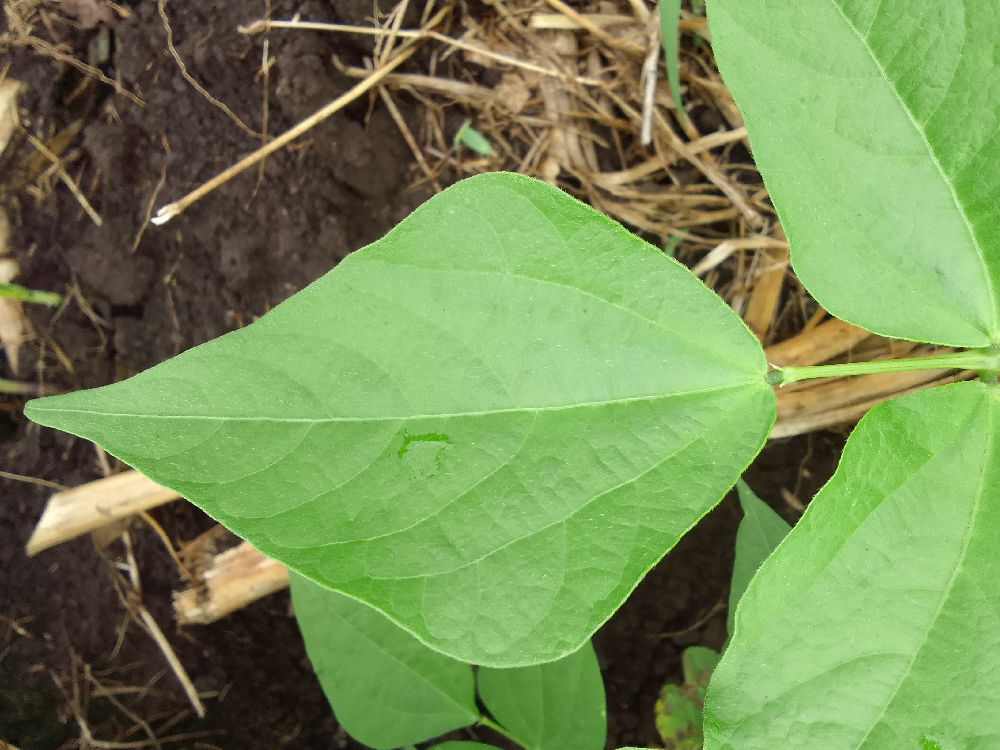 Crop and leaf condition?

common bean, healthy
